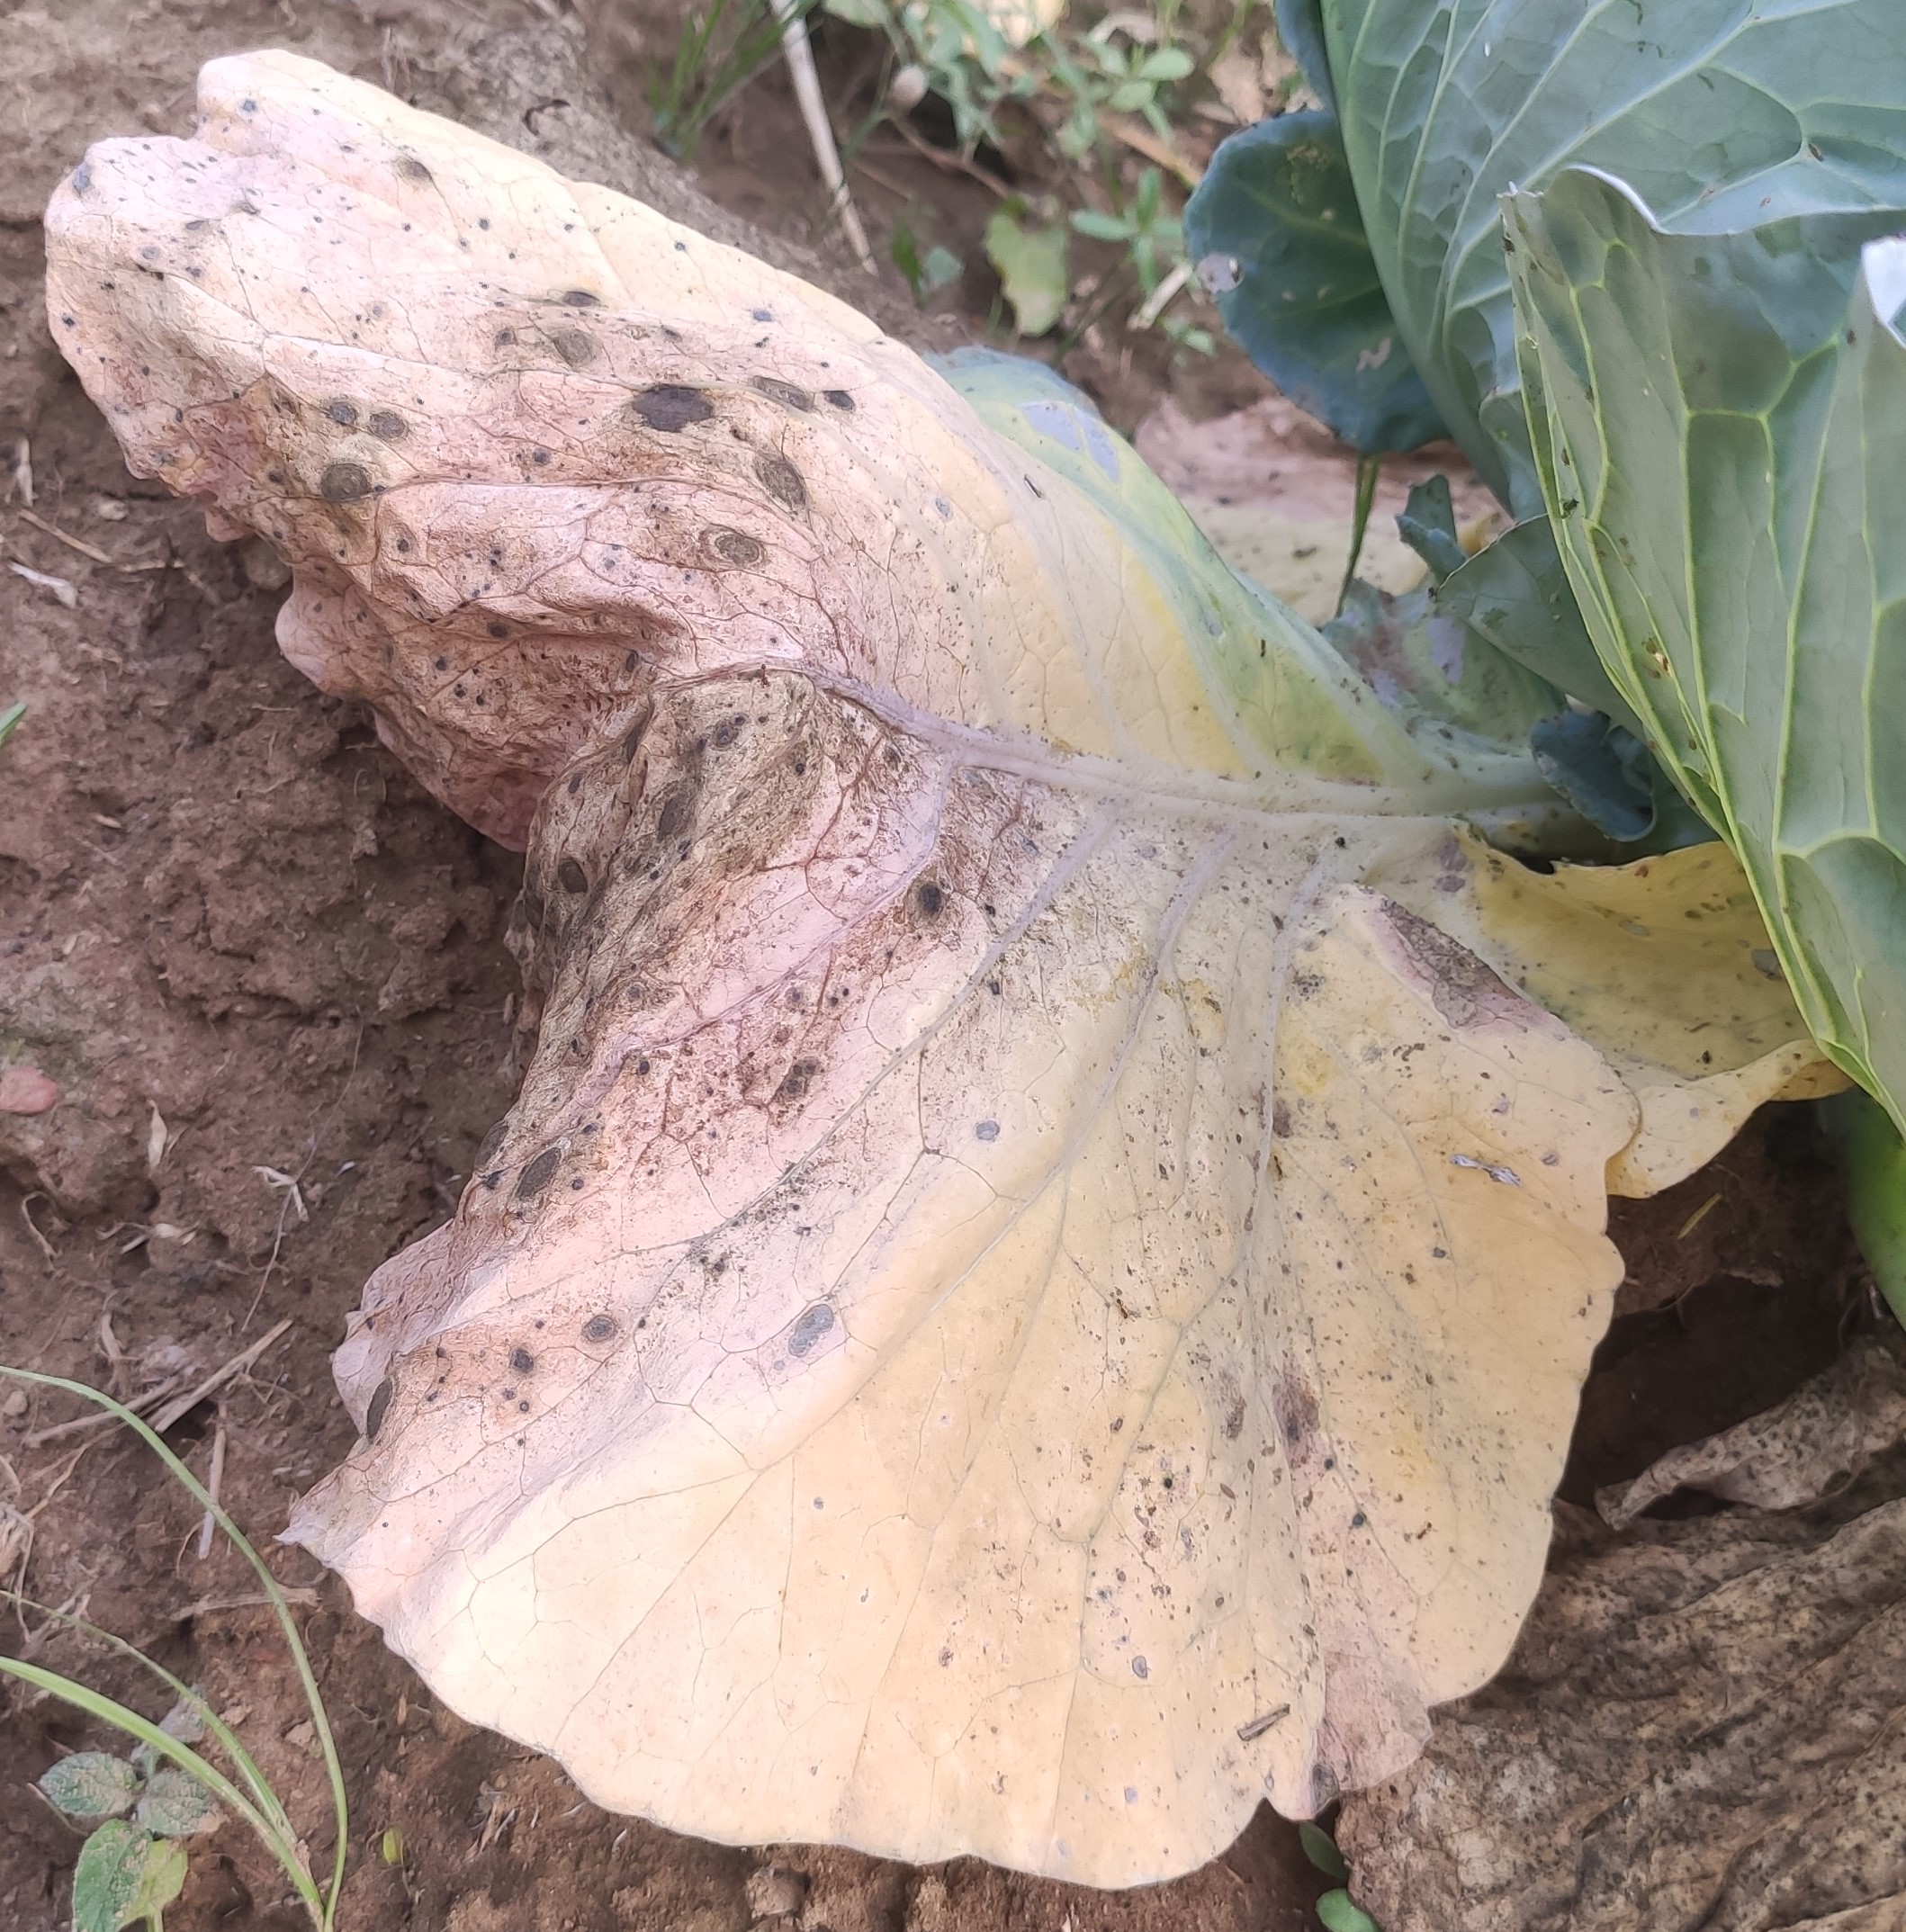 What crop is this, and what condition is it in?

cabbage, alternaria
